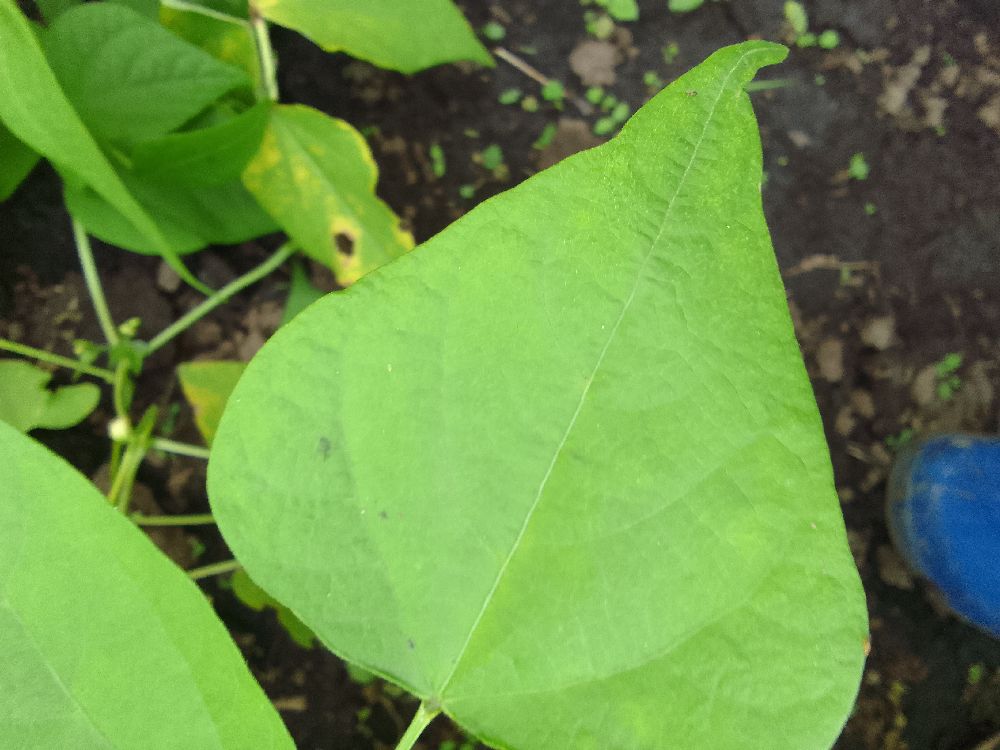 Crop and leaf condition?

common bean, healthy
